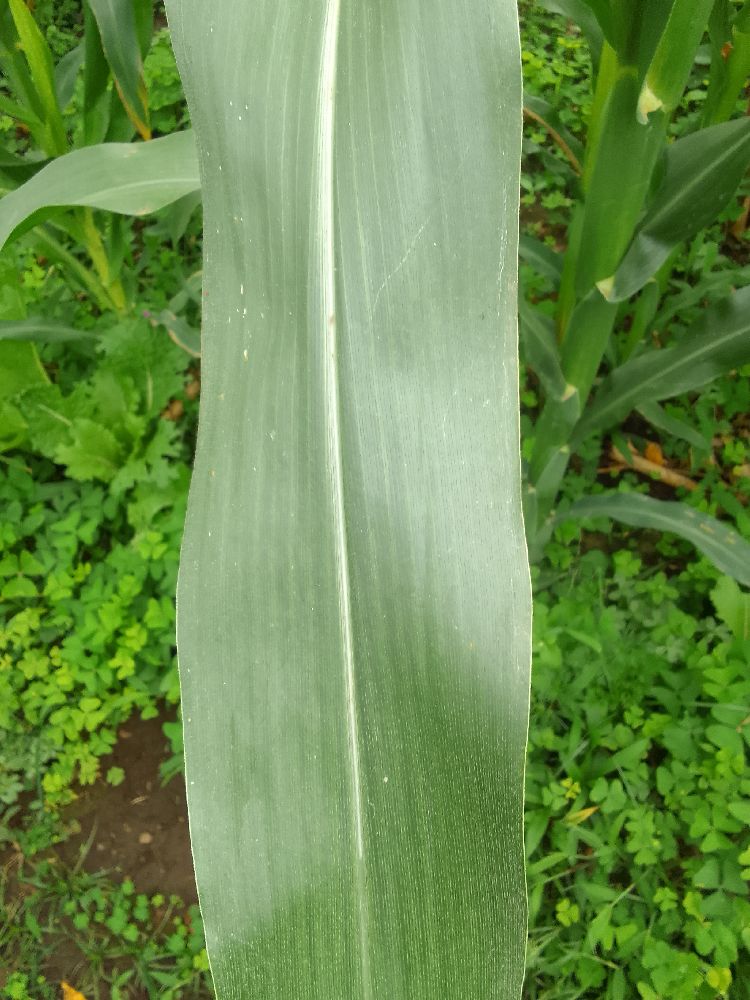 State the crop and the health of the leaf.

maize, healthy
